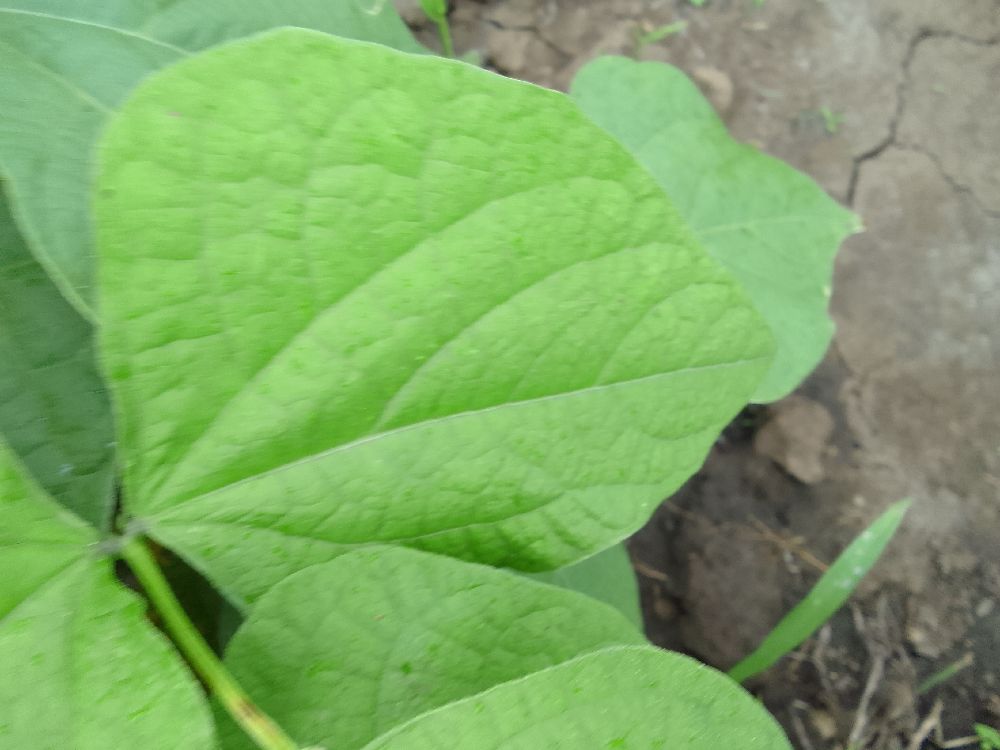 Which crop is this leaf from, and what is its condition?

common bean, healthy
